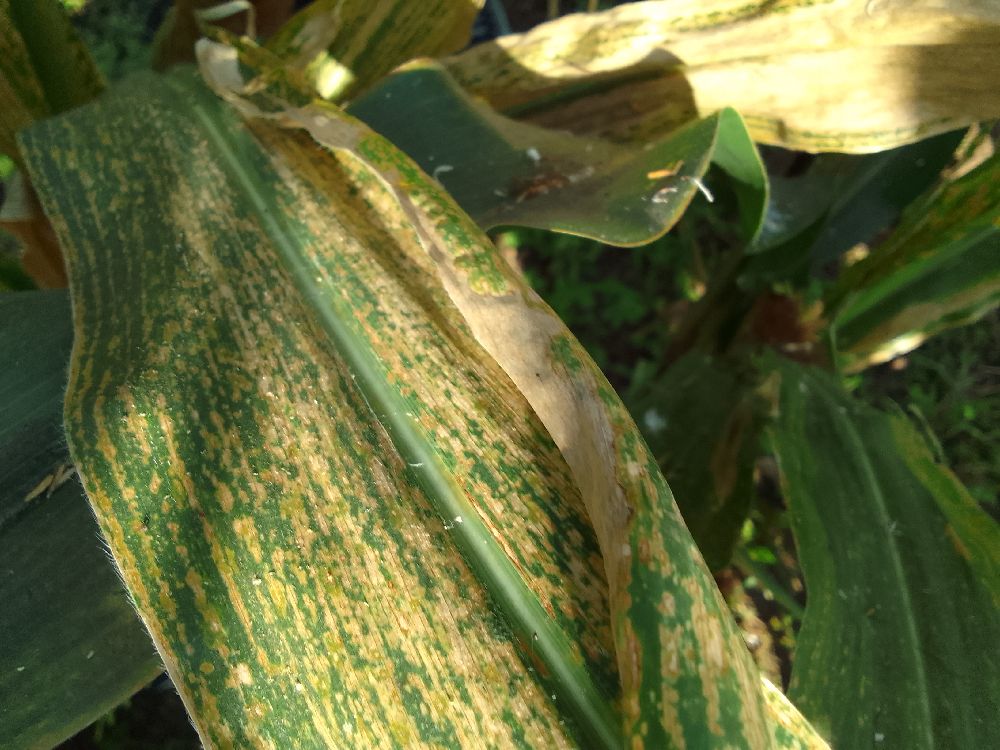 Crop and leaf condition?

maize, maize lethal necrosis
